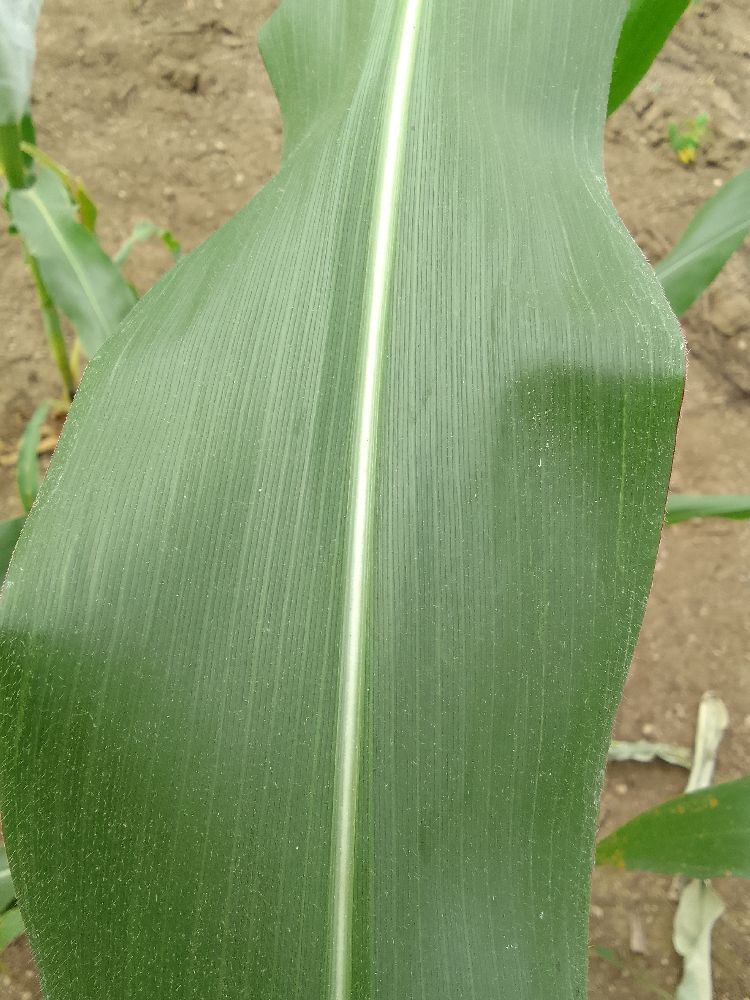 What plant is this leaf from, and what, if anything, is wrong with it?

maize, healthy
